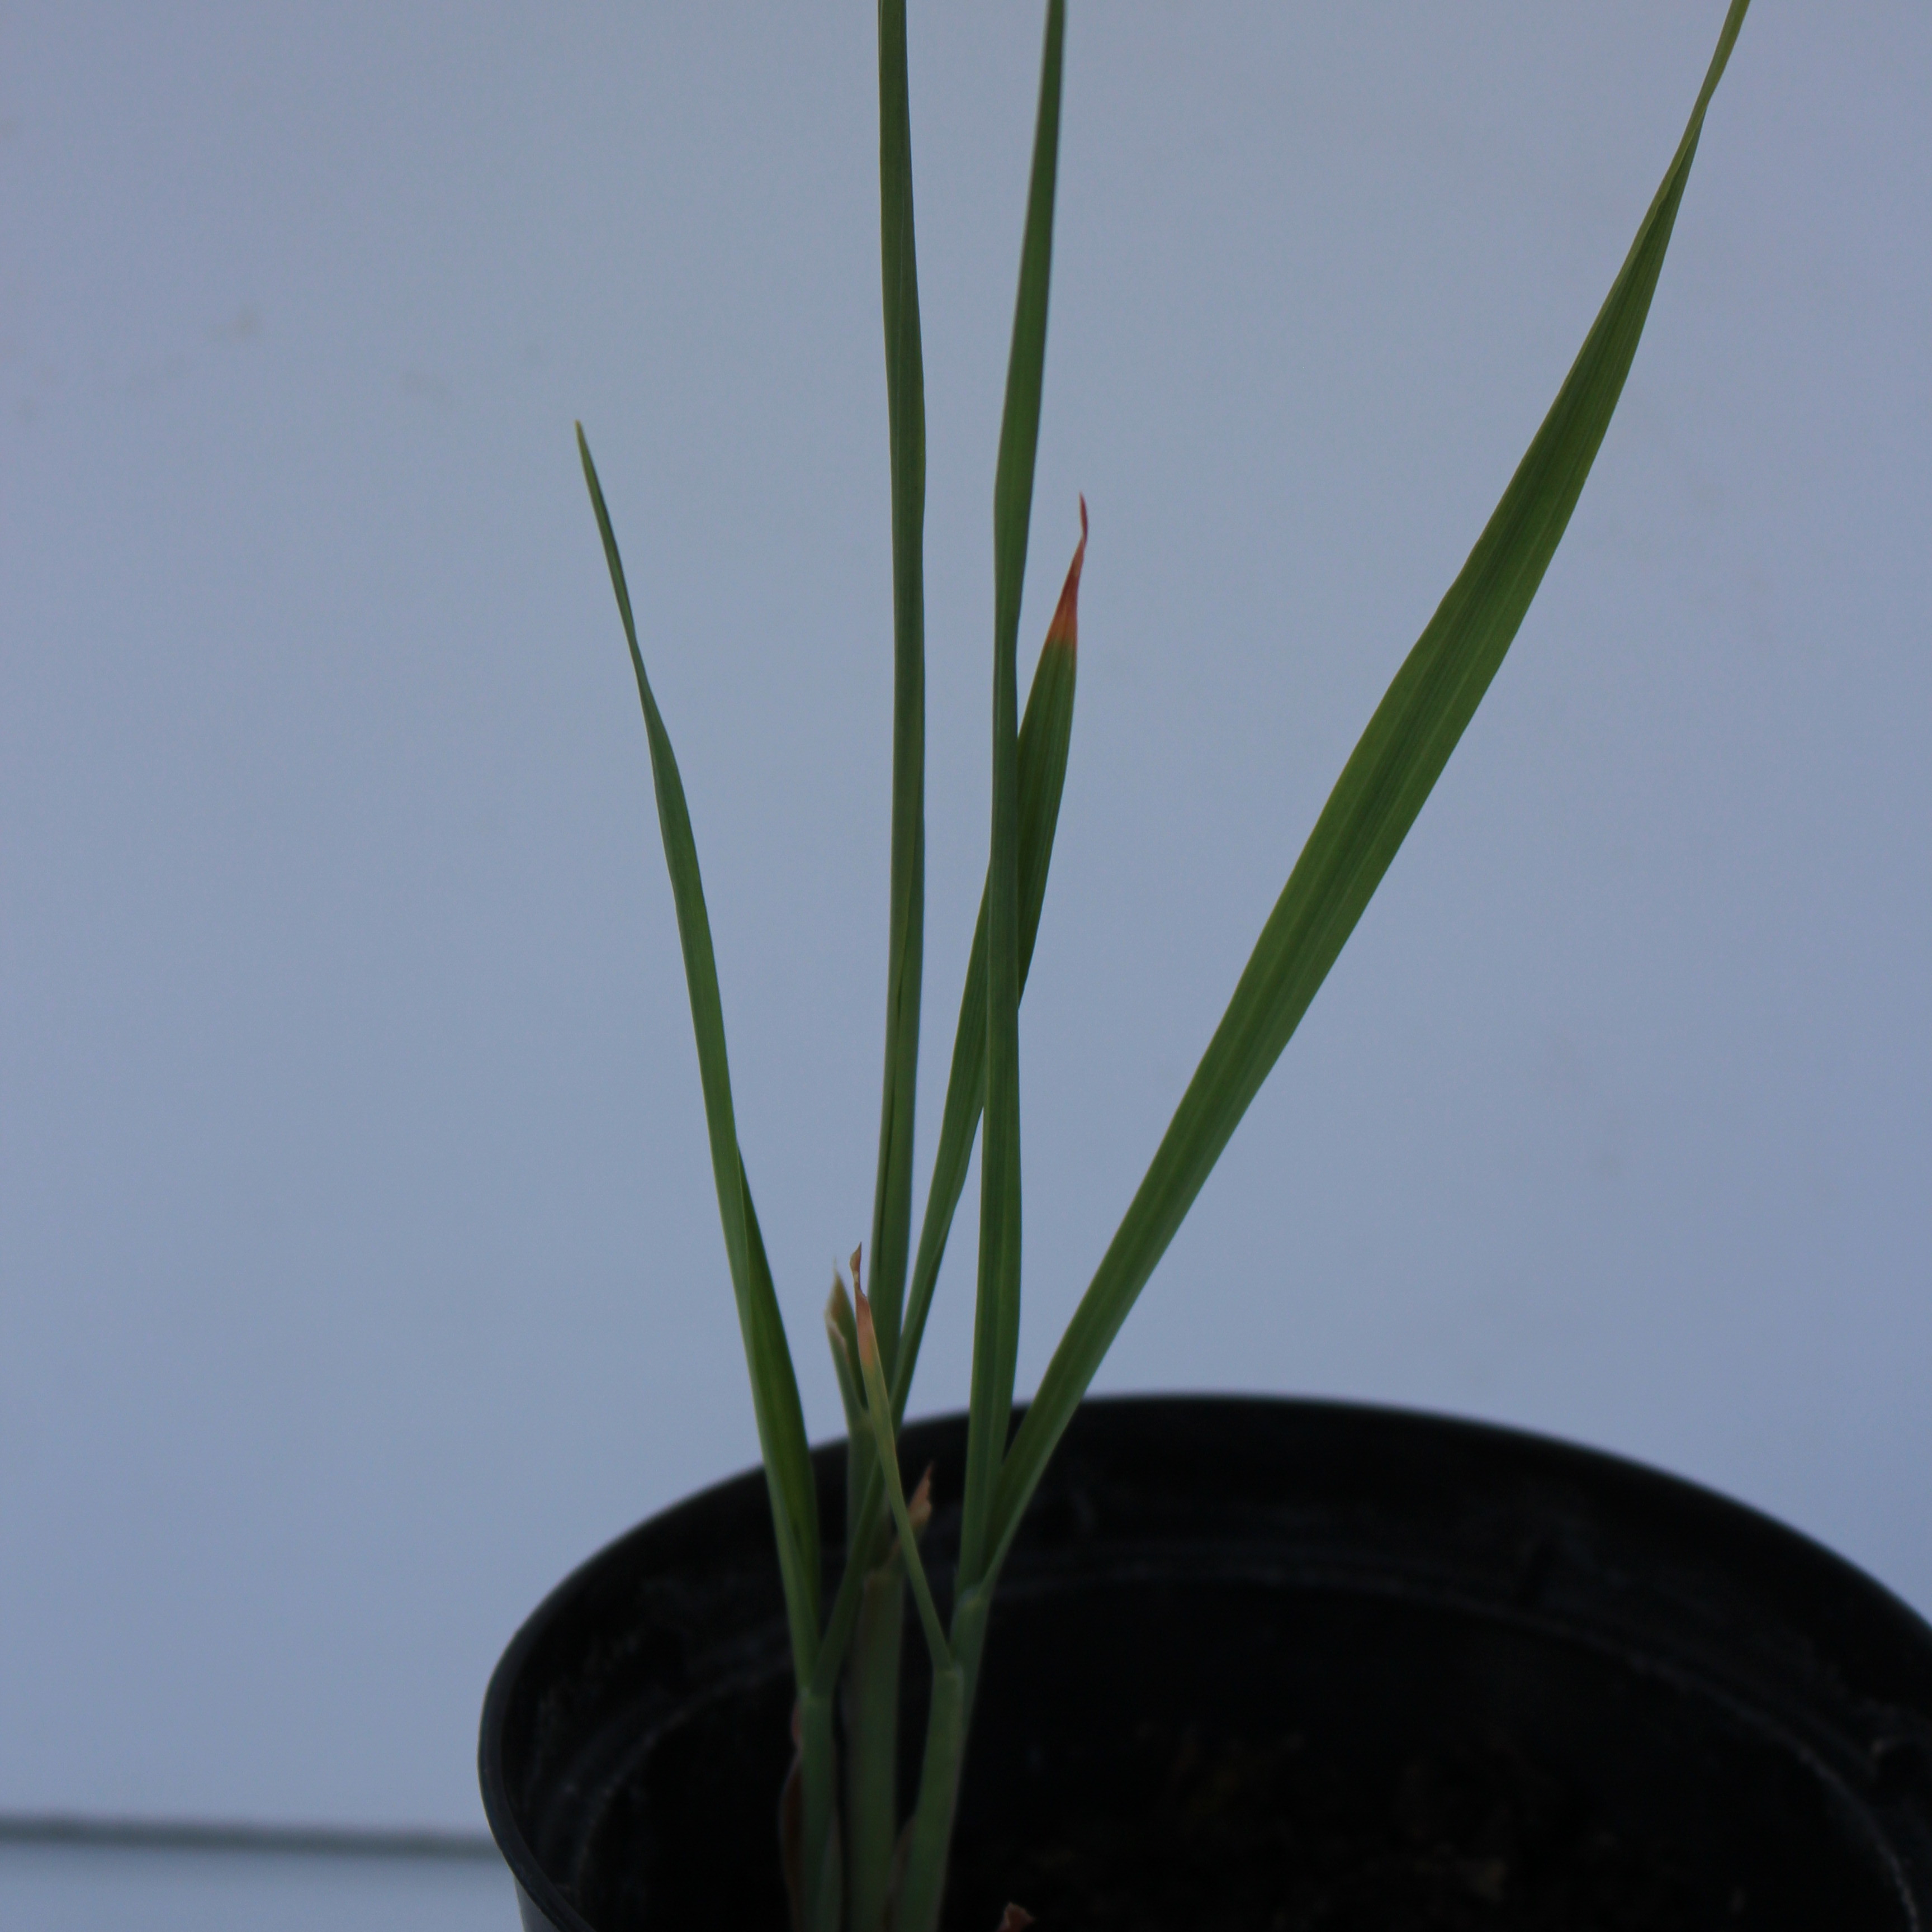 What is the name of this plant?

Avena sterilis
